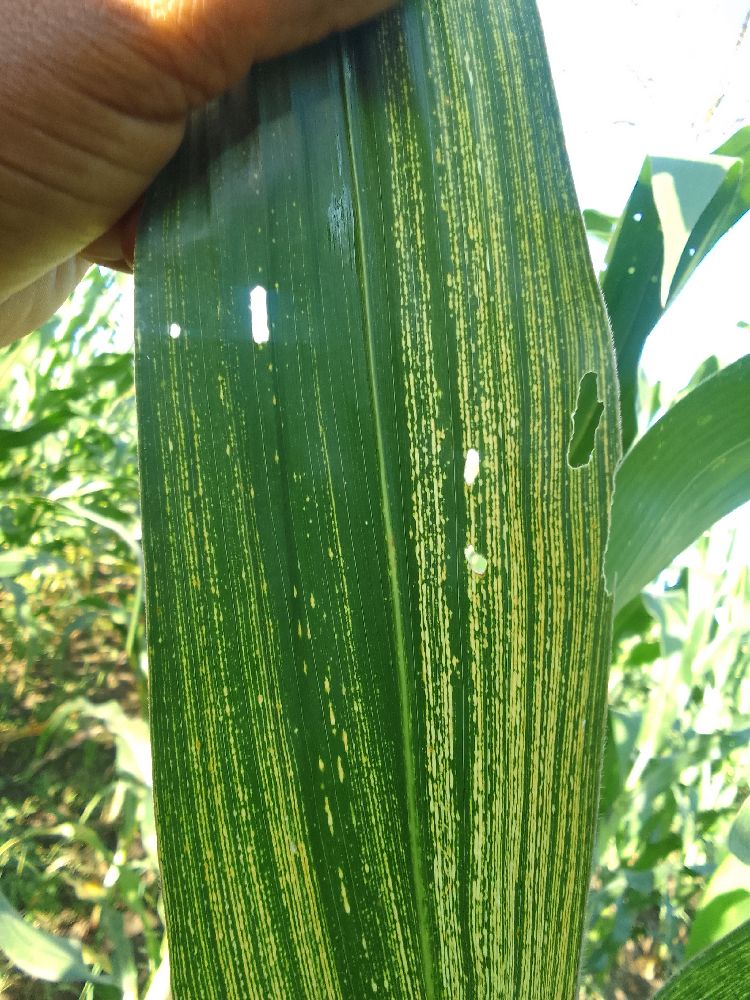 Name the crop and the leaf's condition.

maize, maize streak virus
